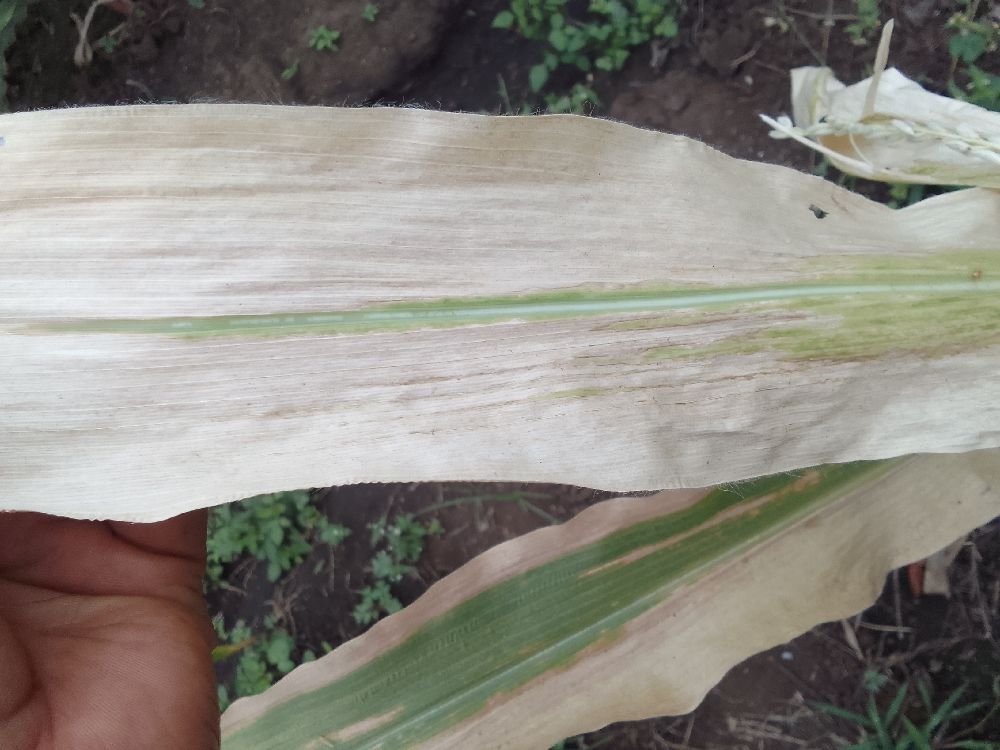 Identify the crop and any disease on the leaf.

maize, maize lethal necrosis
